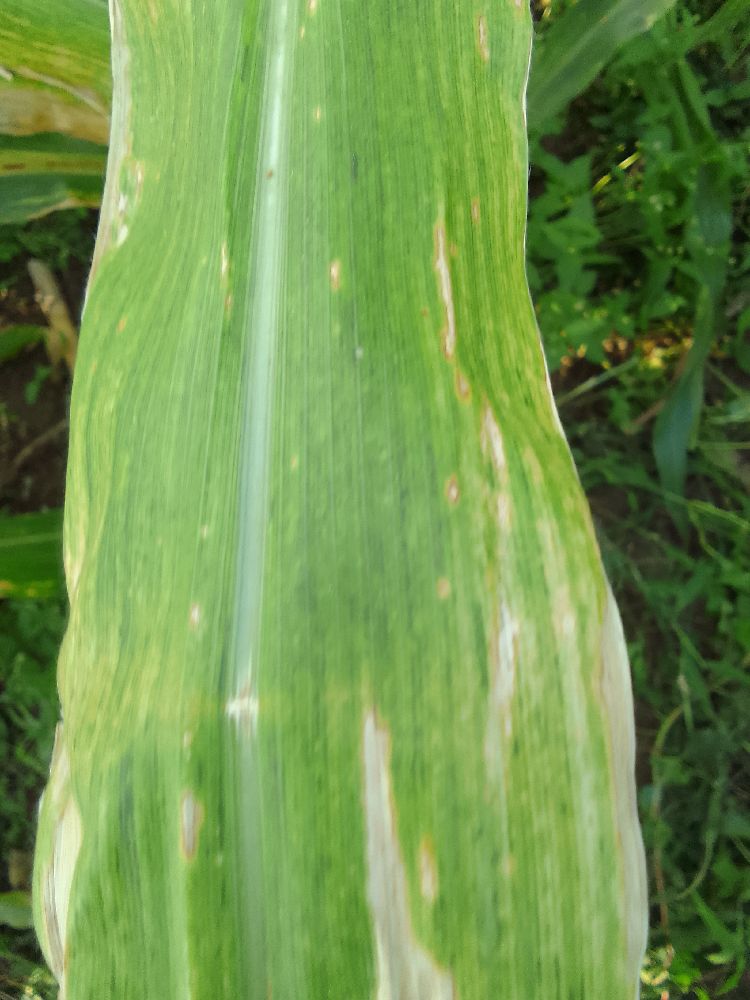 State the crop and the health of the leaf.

maize, maize lethal necrosis
